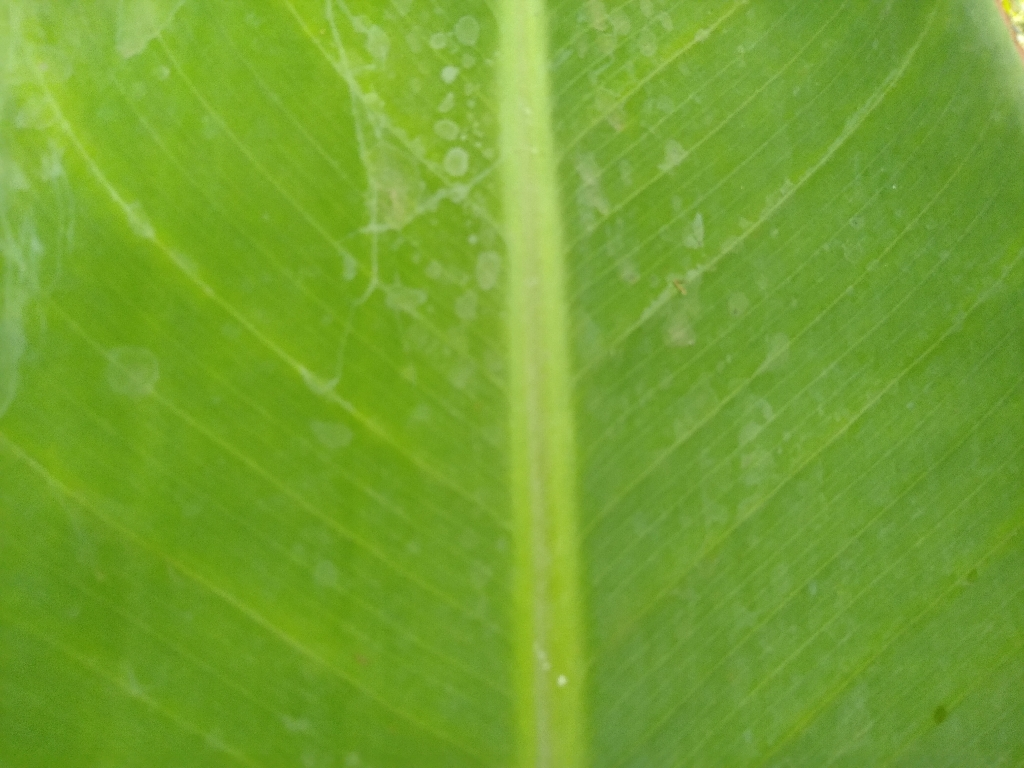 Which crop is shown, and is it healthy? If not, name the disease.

banana, healthy
